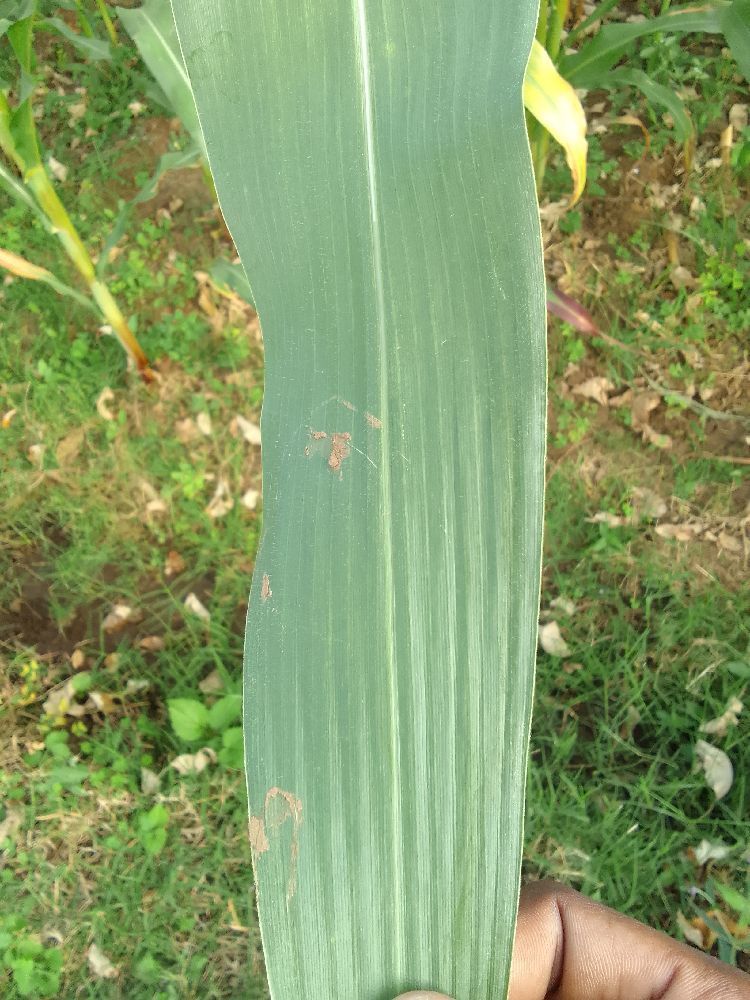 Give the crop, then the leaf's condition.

maize, healthy
